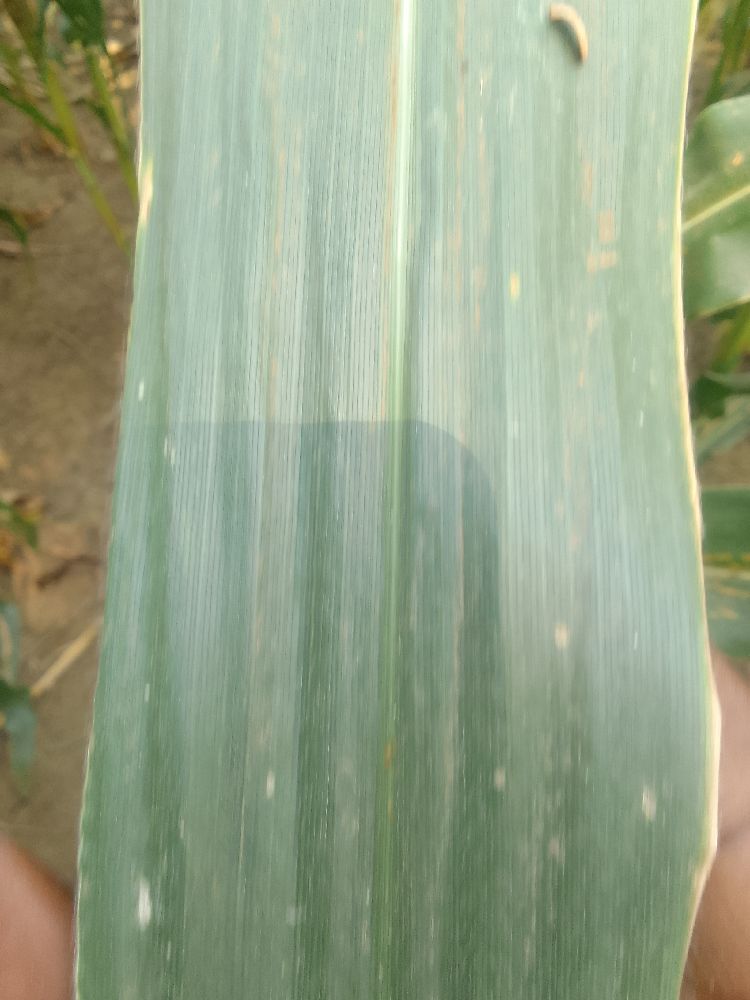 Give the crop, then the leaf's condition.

maize, healthy
